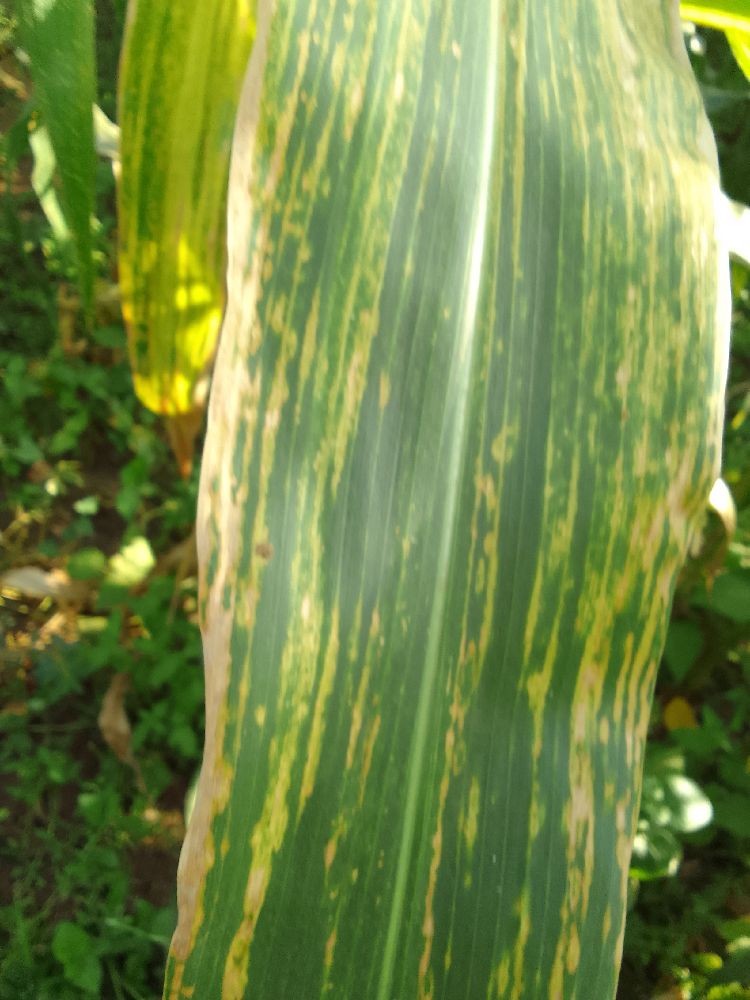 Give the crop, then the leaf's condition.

maize, maize lethal necrosis
